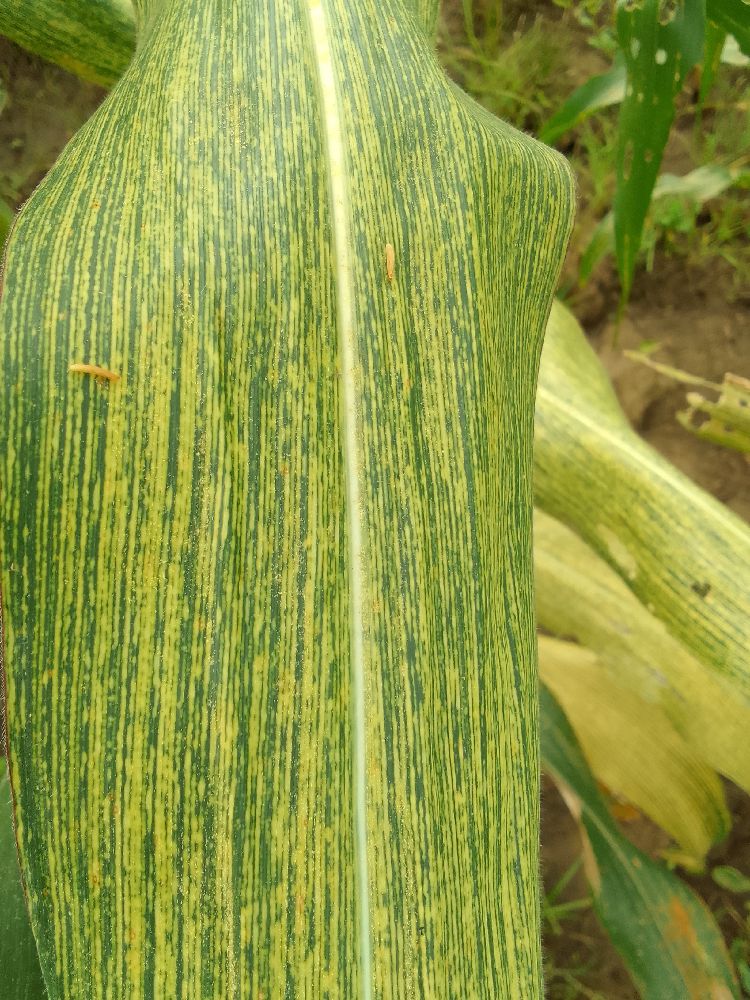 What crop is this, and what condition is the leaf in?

maize, maize streak virus
